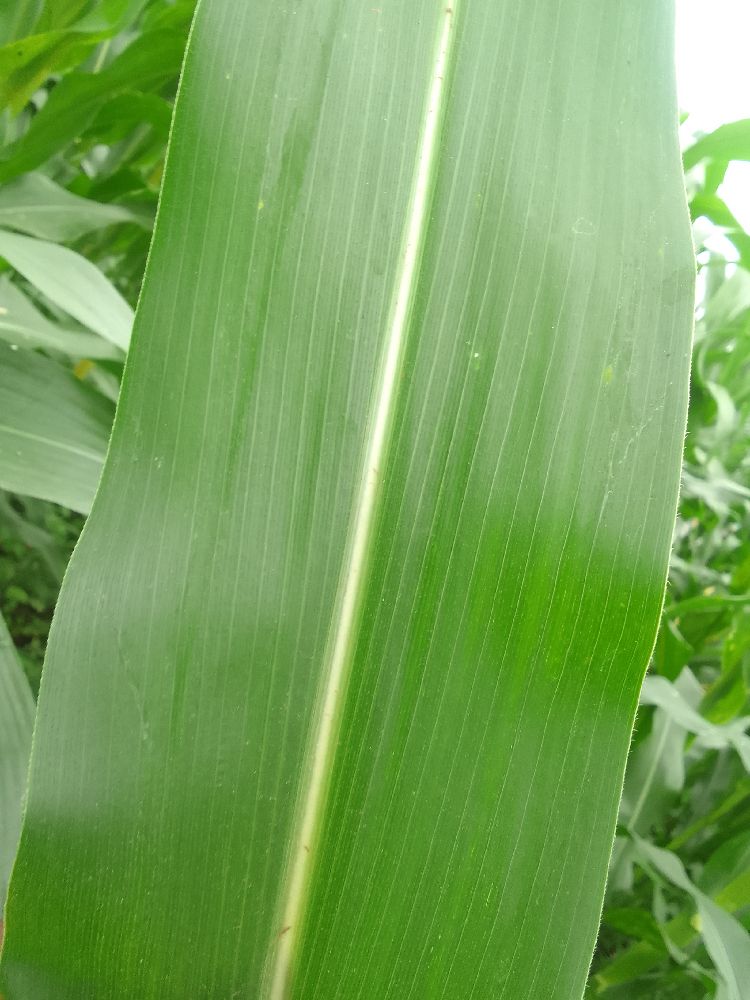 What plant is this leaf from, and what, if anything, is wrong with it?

maize, healthy
